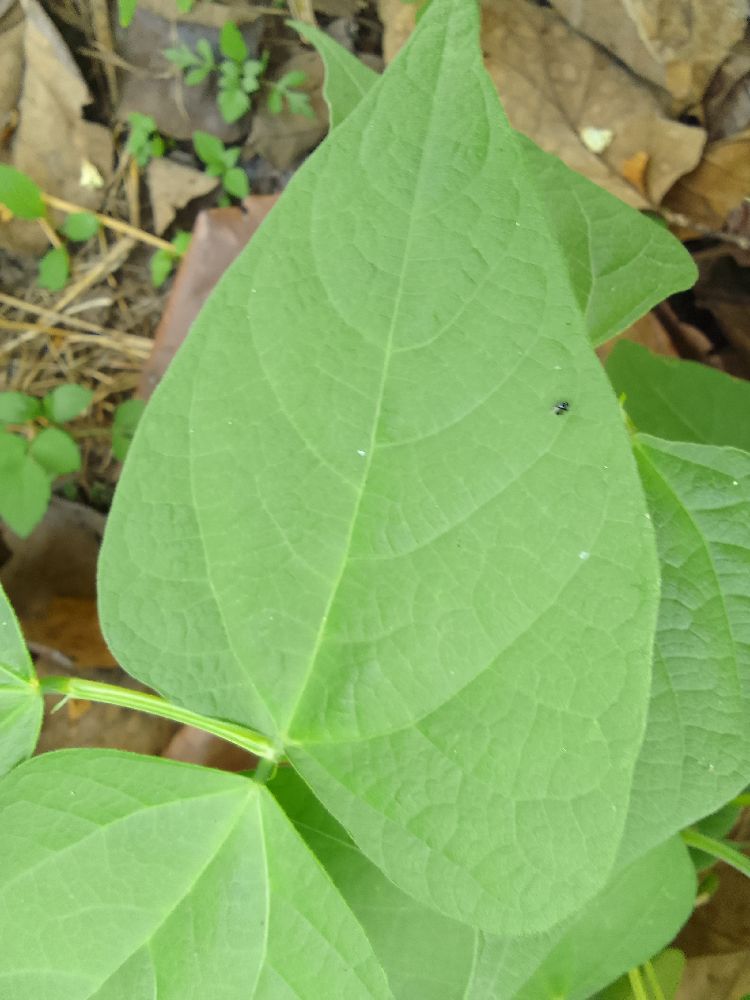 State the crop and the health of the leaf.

common bean, healthy
